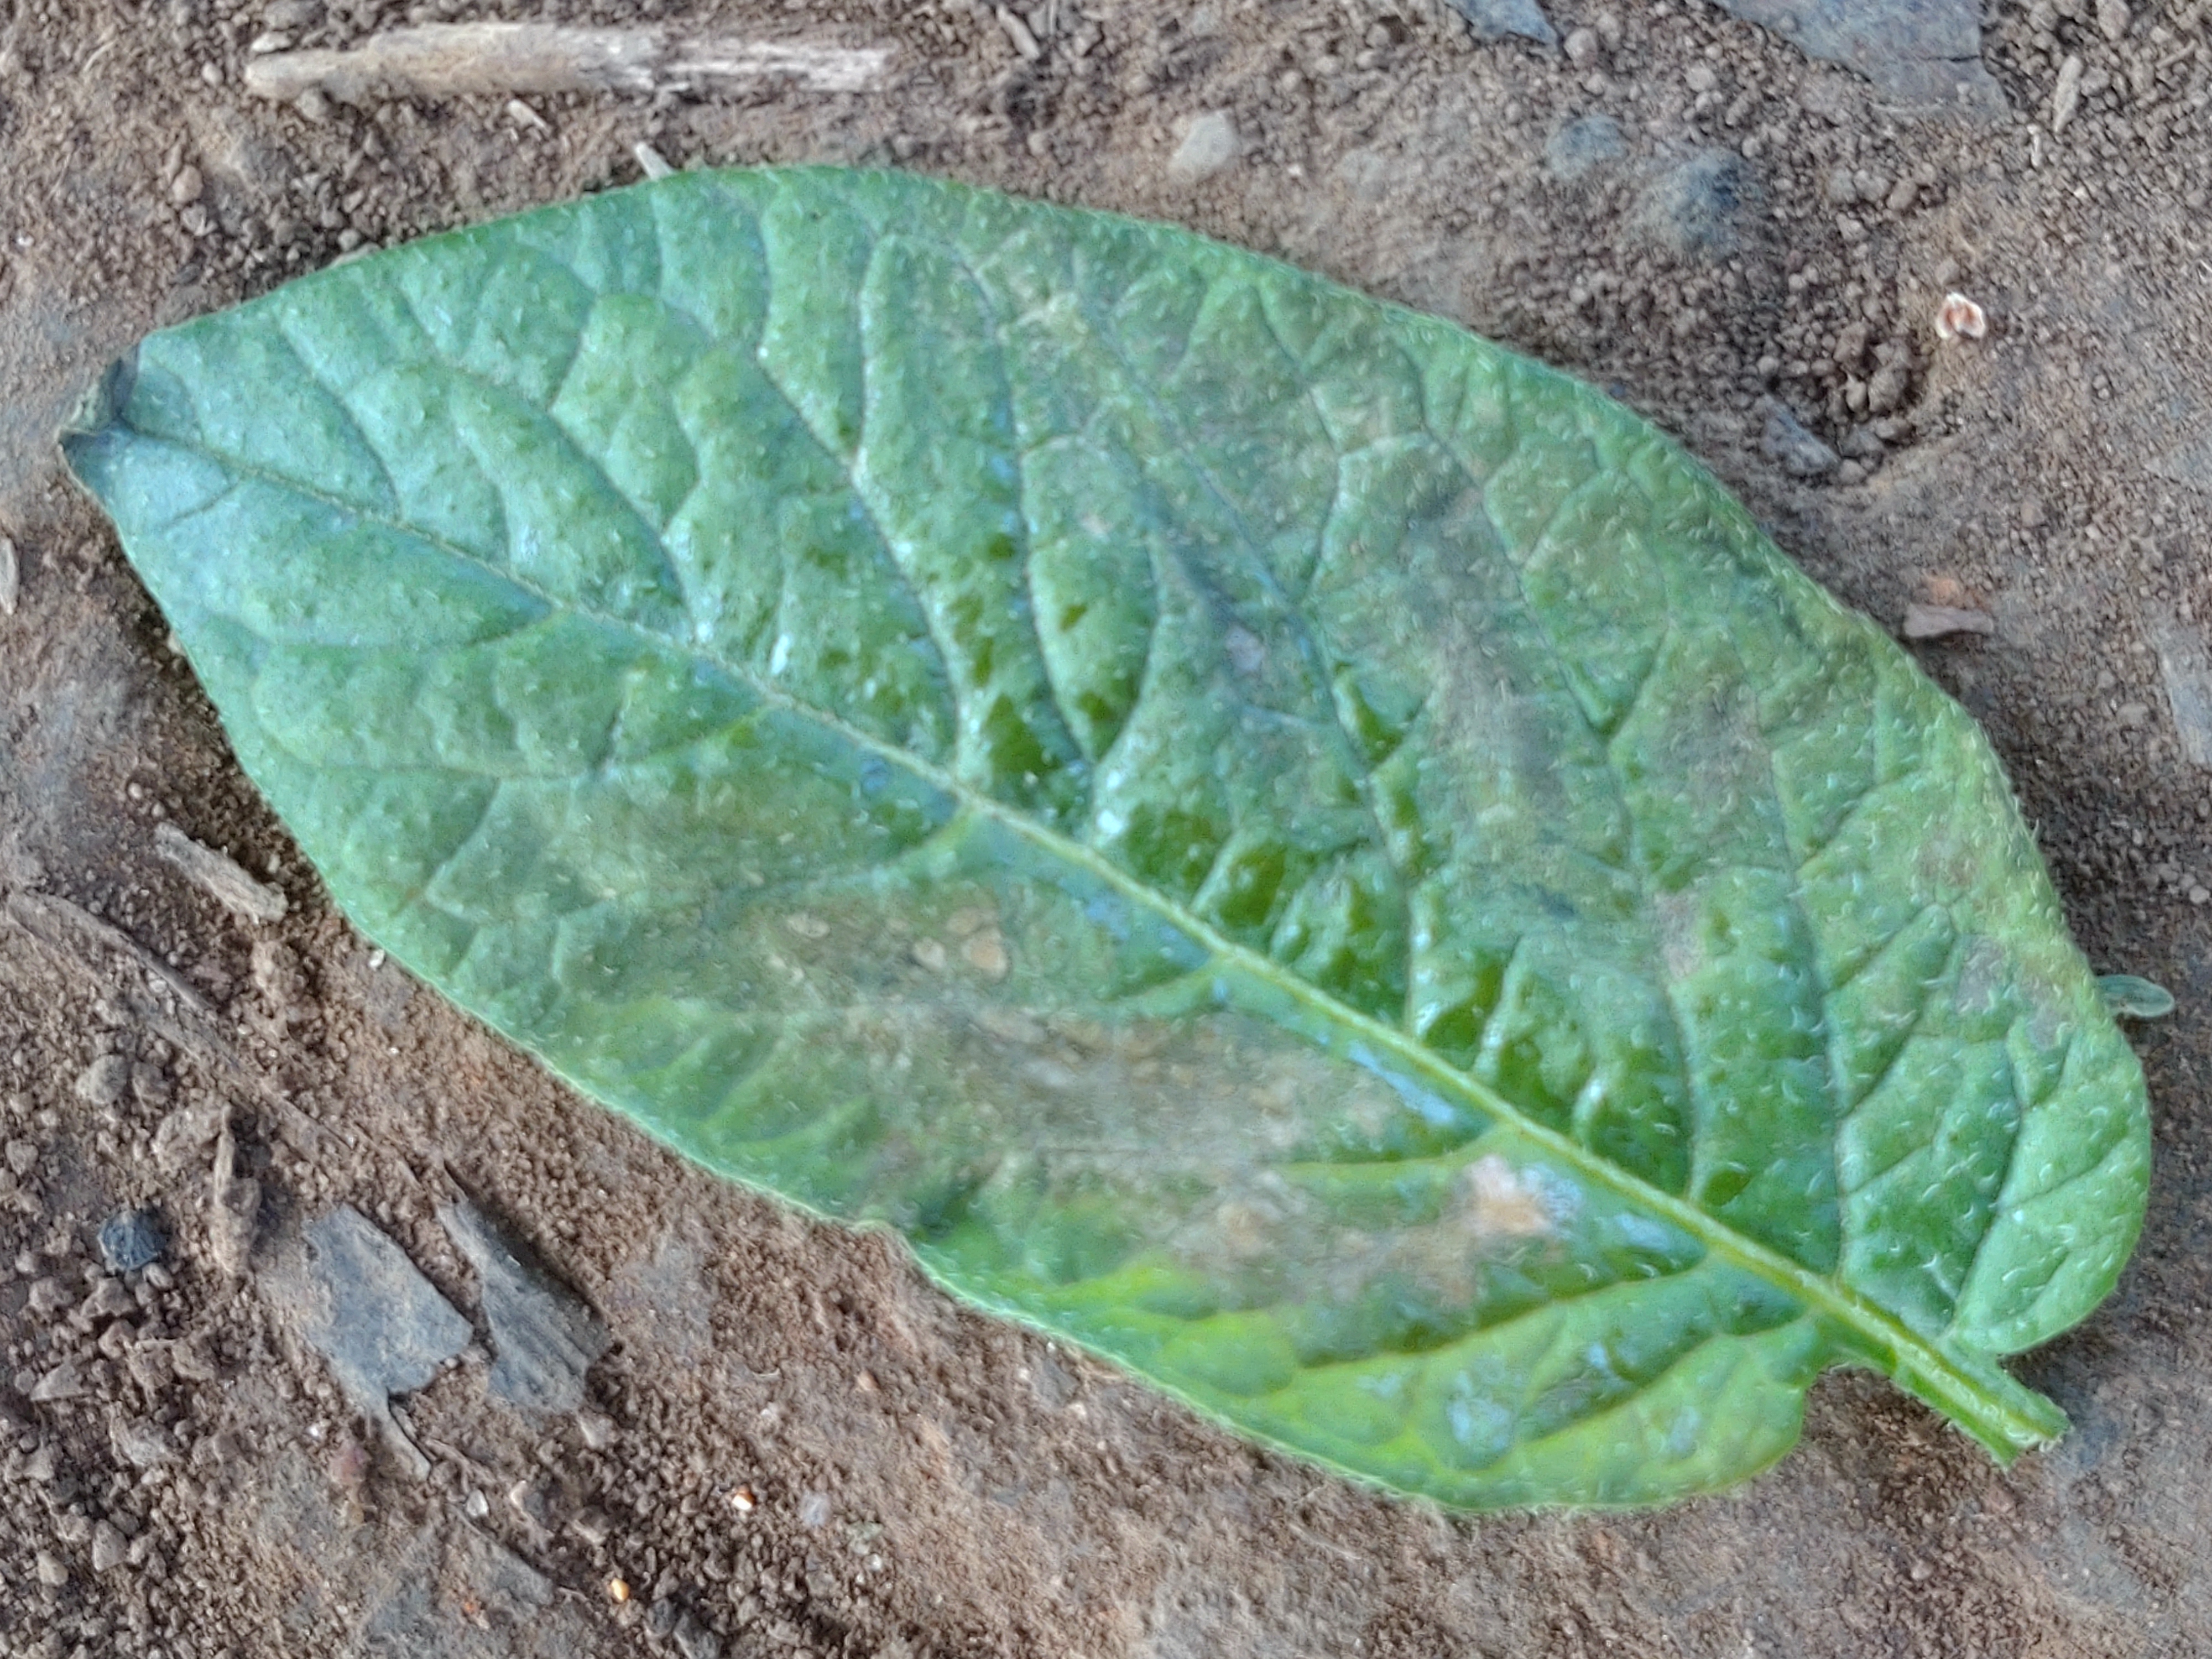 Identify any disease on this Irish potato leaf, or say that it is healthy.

early blight
